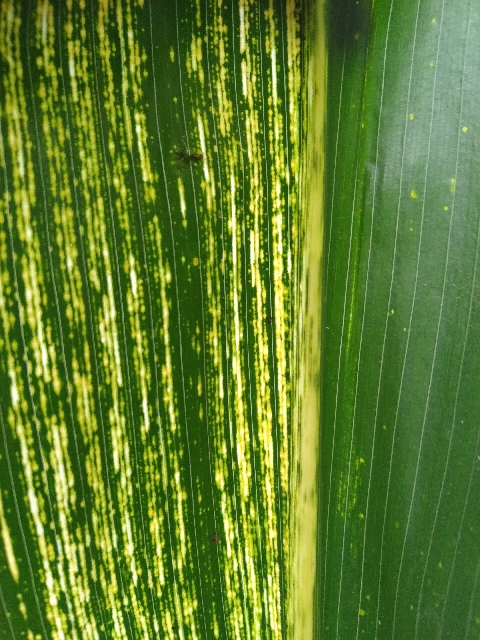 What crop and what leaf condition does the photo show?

maize, maize streak virus
